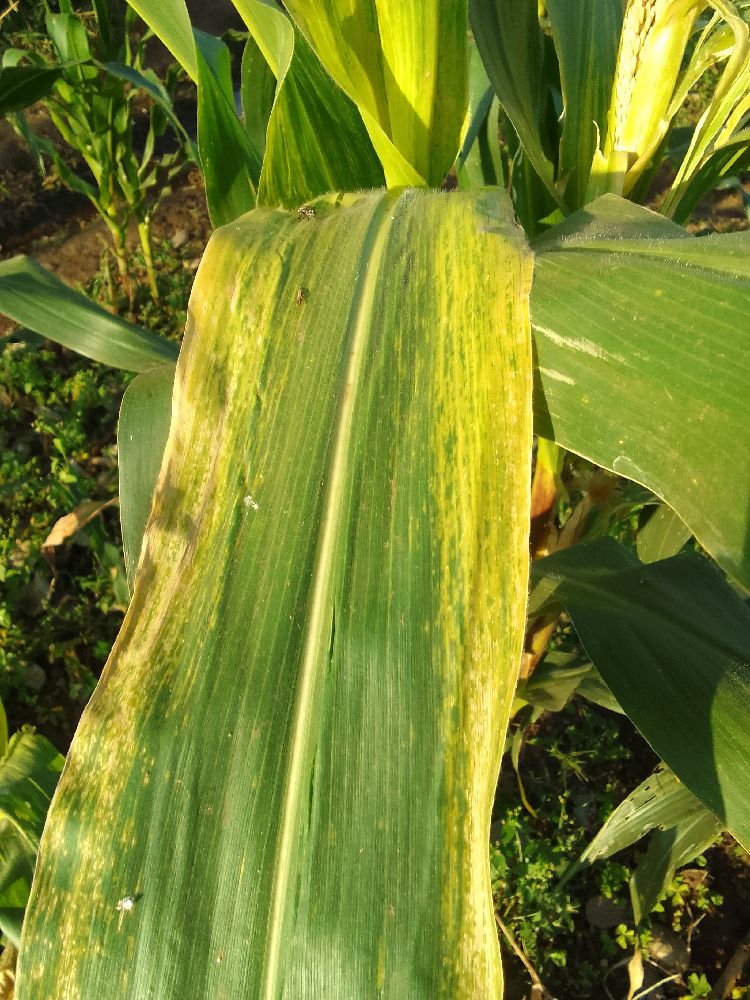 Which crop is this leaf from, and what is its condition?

maize, maize lethal necrosis
